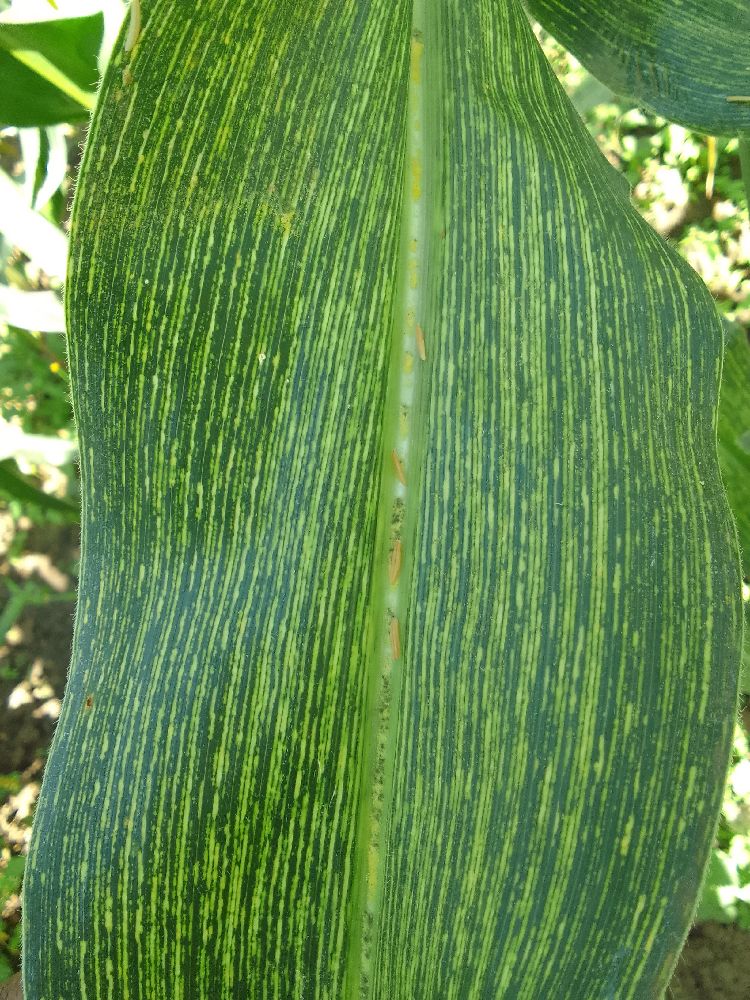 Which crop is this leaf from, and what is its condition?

maize, maize streak virus
